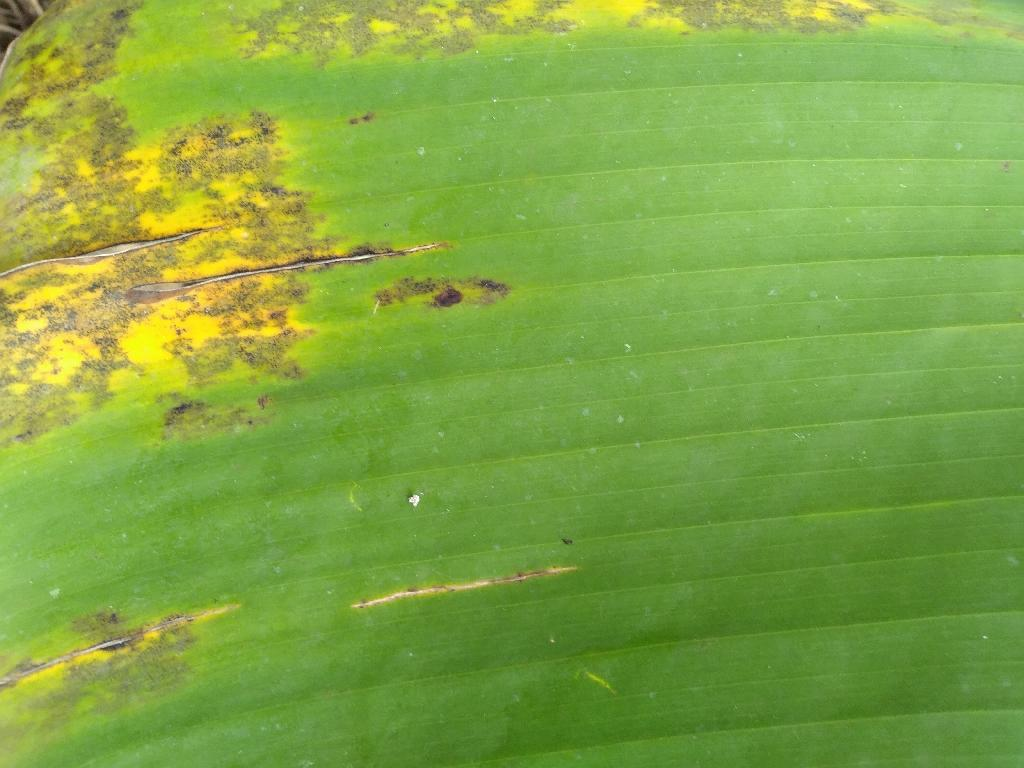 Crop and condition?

banana, black sigatoka
